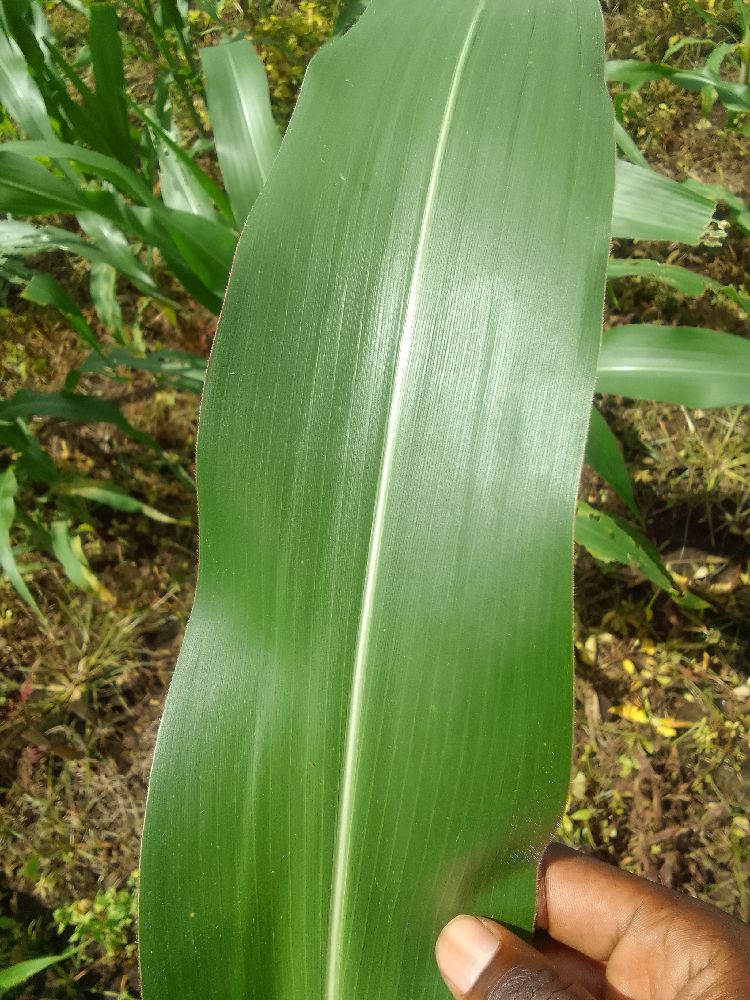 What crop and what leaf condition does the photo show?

maize, healthy
